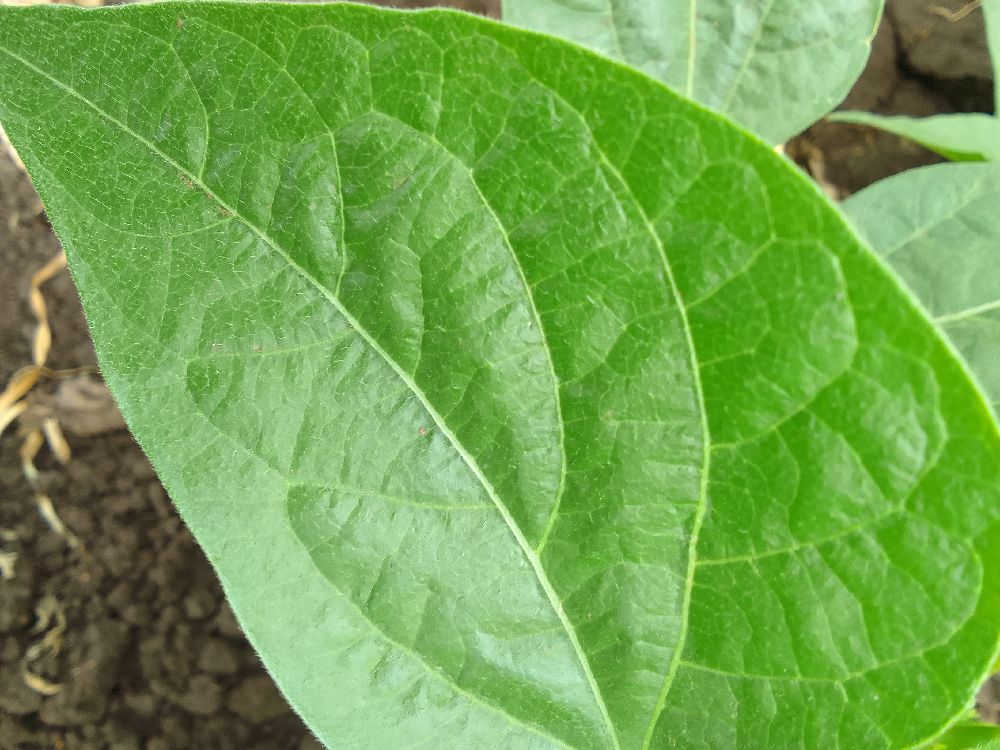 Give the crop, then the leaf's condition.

common bean, healthy
